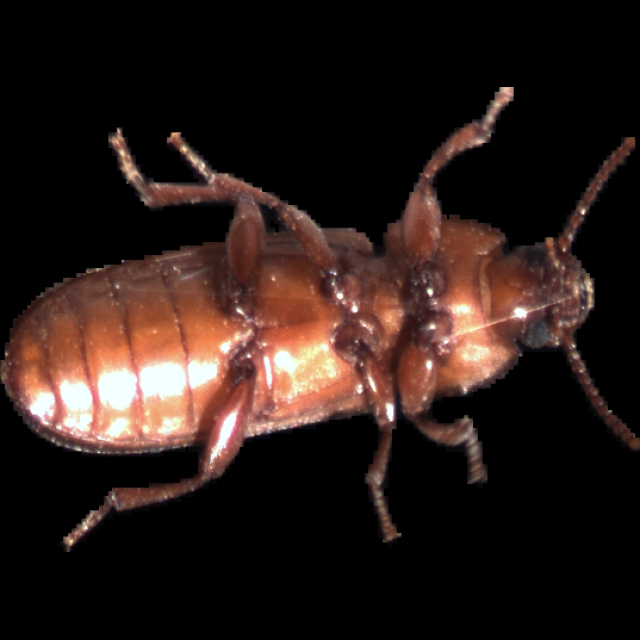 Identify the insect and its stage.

mealworm beetle
